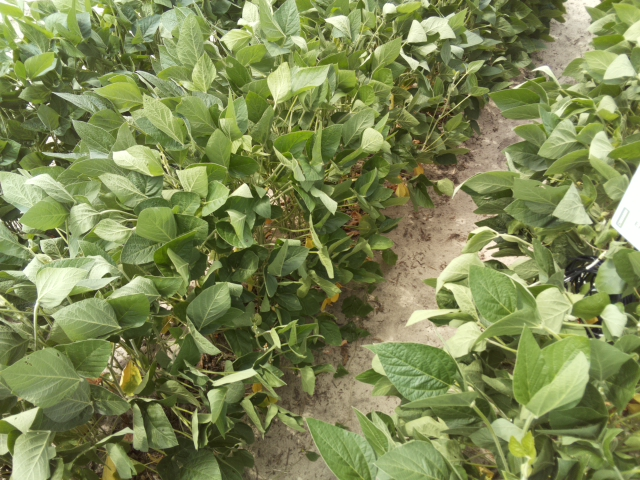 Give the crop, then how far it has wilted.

soybean, slight leaflet or petiole turgor loss in upper canopy
